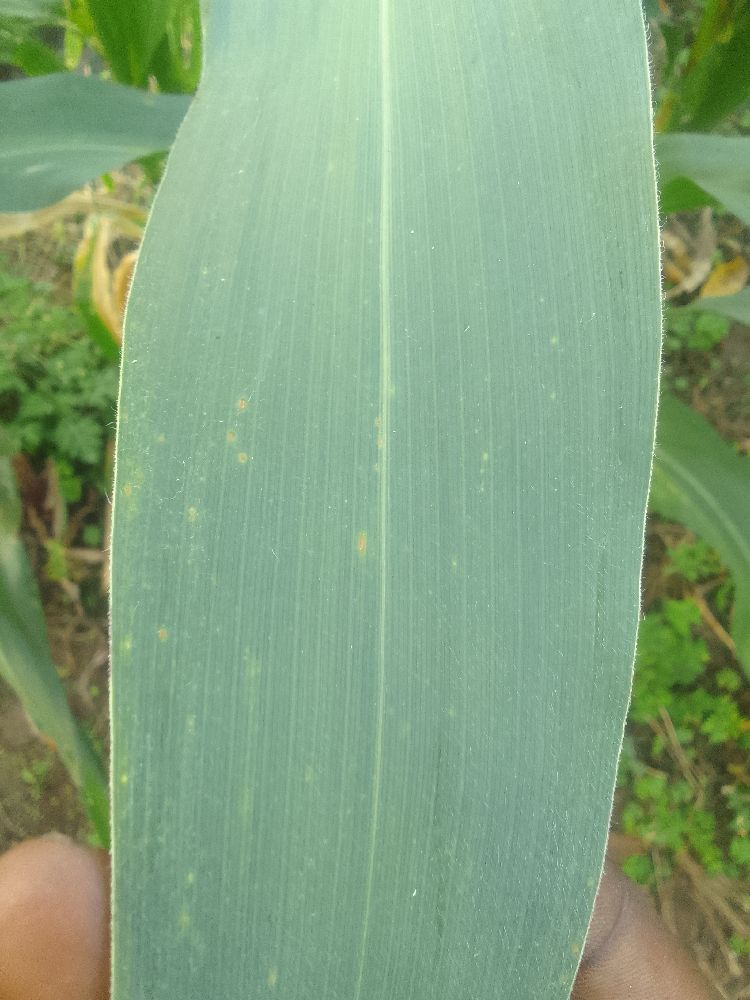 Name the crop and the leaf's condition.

maize, healthy
